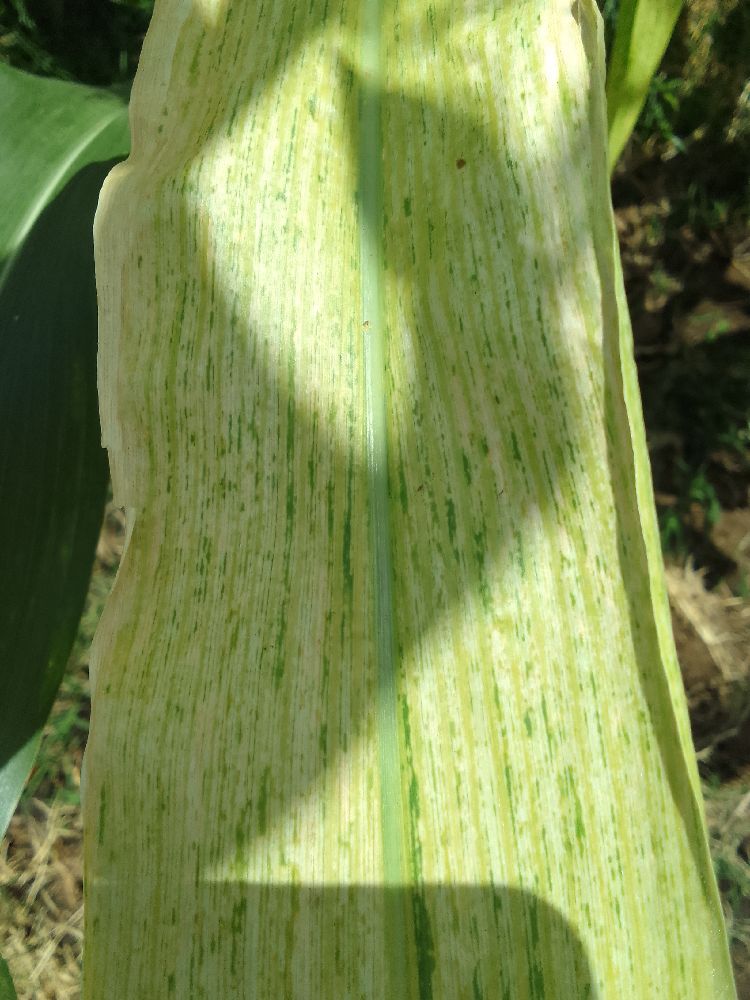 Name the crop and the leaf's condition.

maize, maize lethal necrosis
